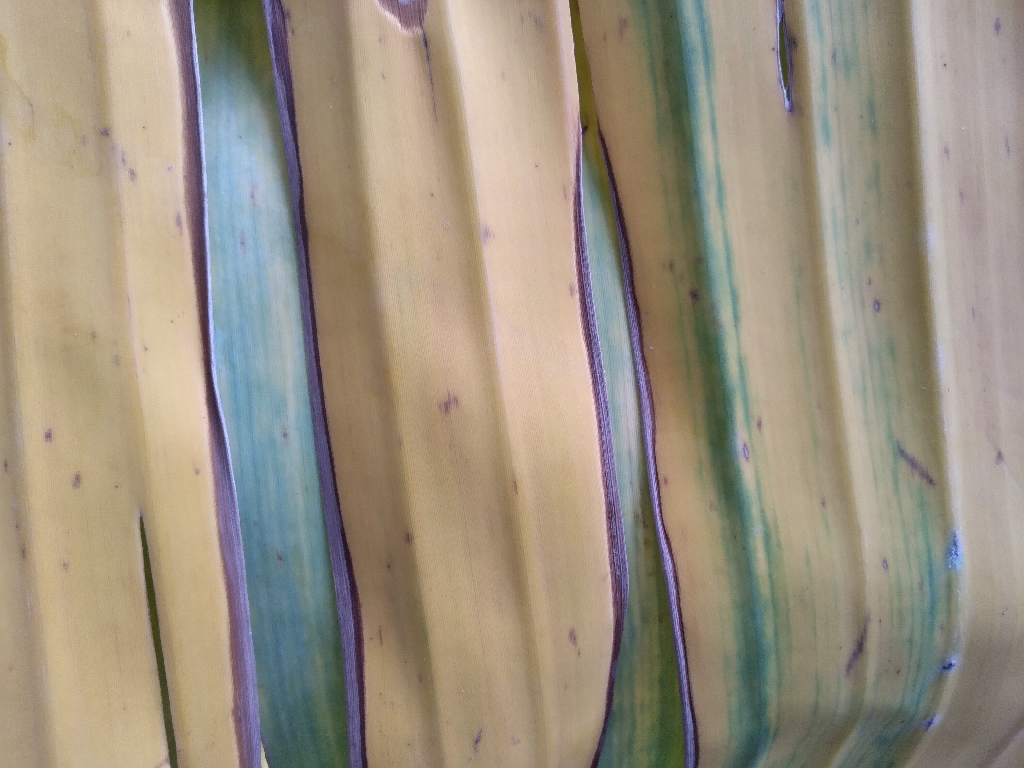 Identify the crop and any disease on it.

banana, fusarium wilt race 1
